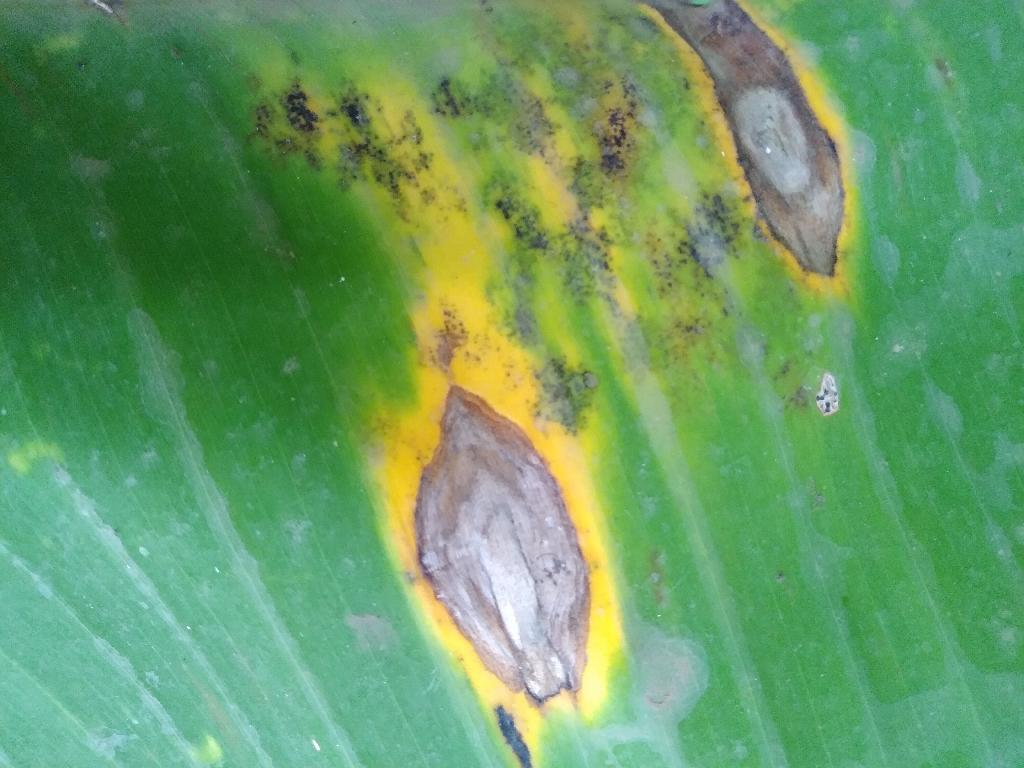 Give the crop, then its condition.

banana, black sigatoka
